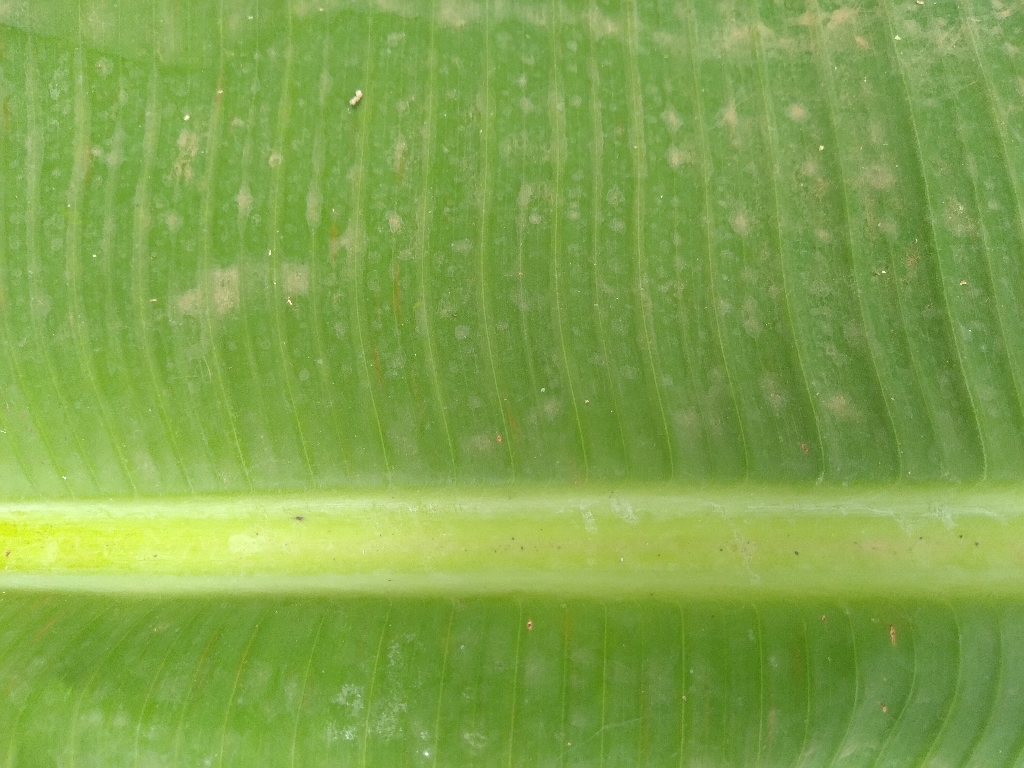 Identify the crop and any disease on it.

banana, healthy
